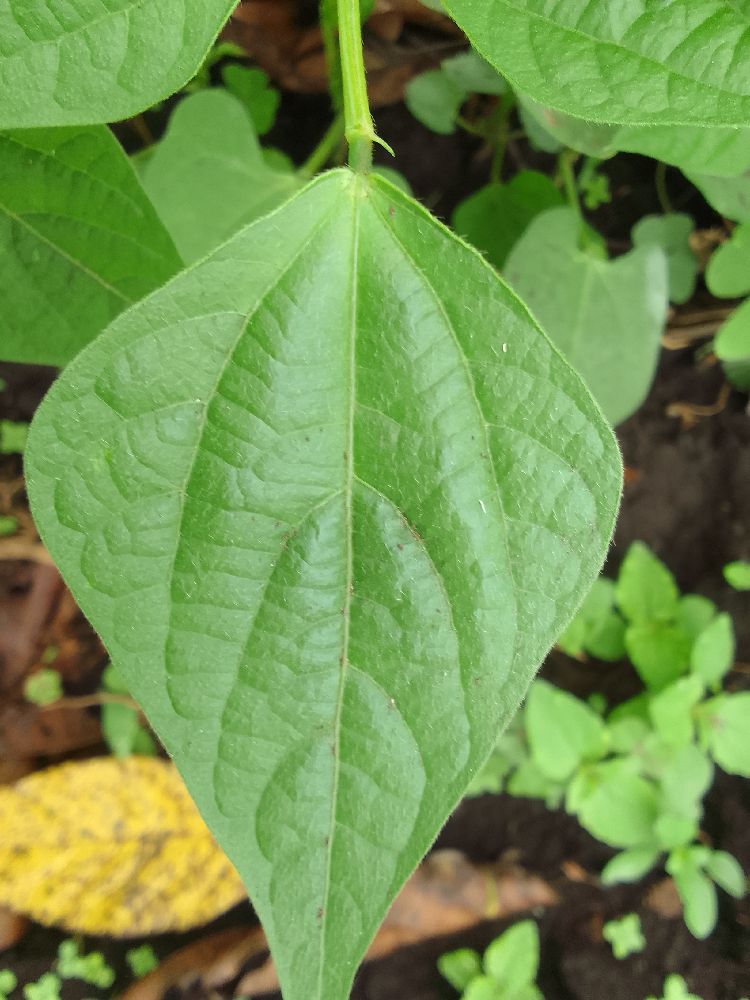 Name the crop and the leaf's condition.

common bean, healthy
